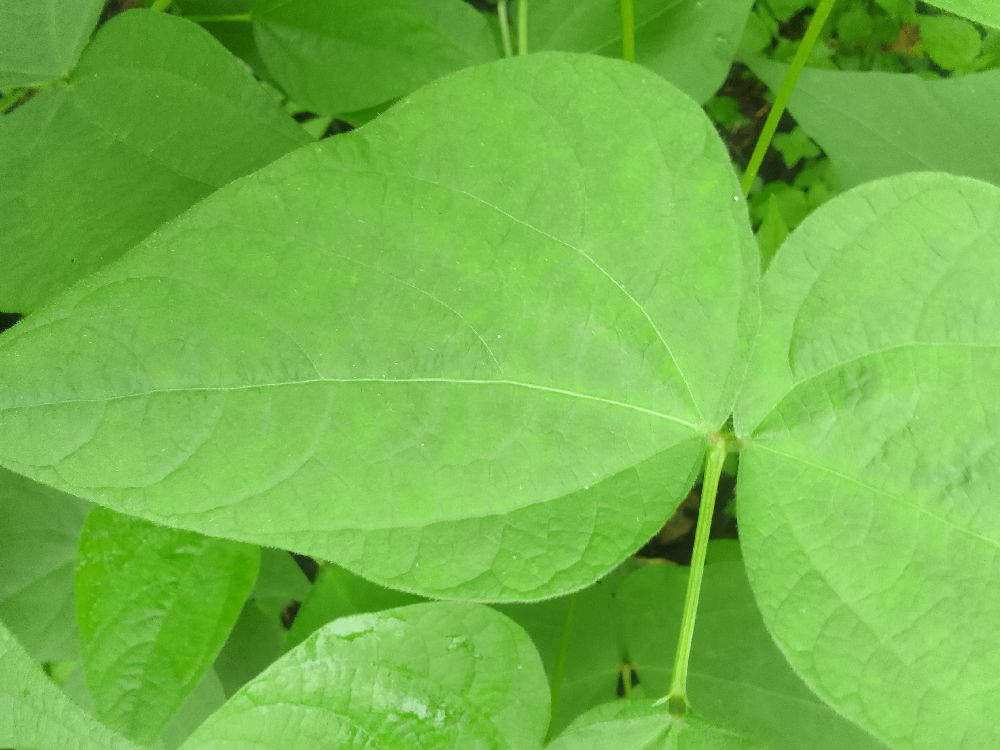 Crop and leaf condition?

common bean, healthy
